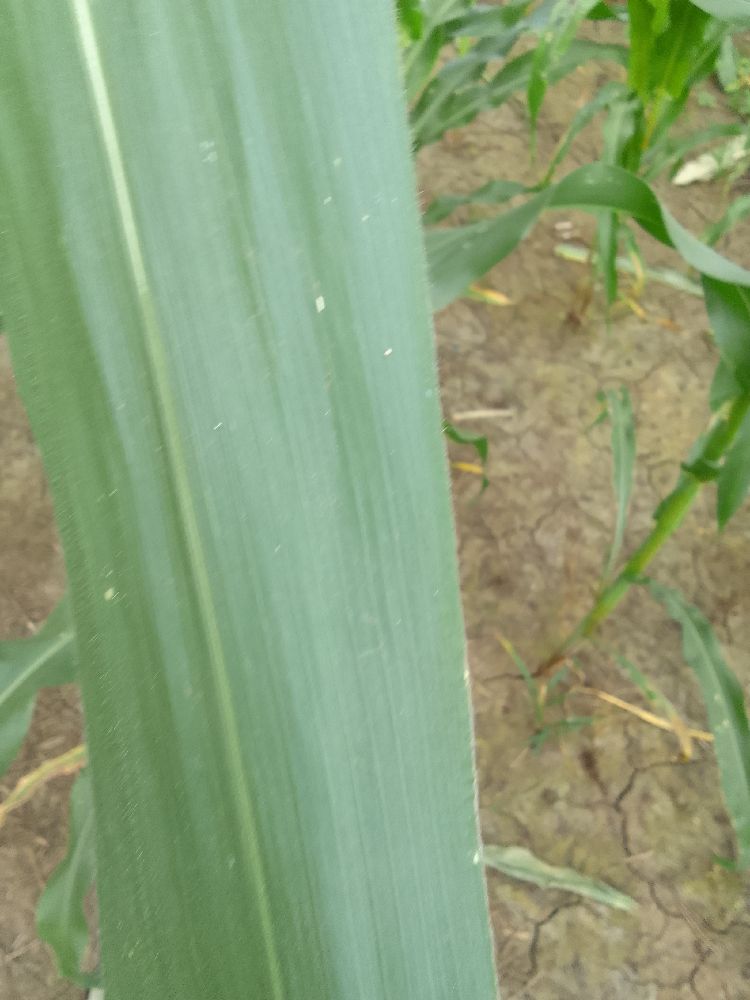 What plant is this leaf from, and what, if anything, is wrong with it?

maize, healthy
